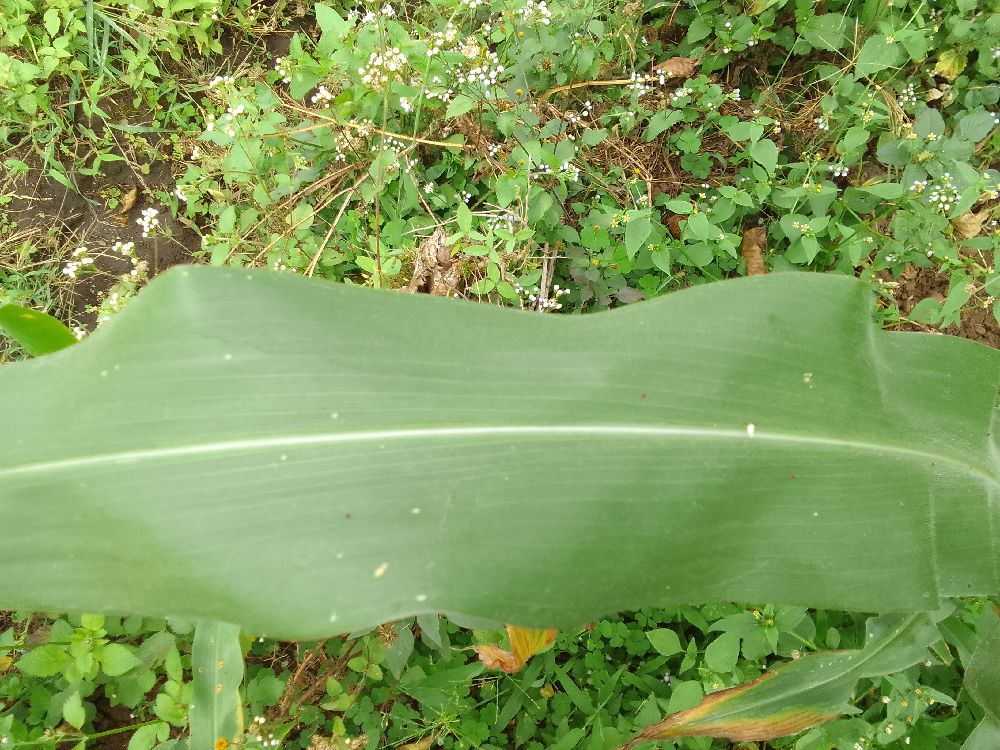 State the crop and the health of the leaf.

maize, healthy
